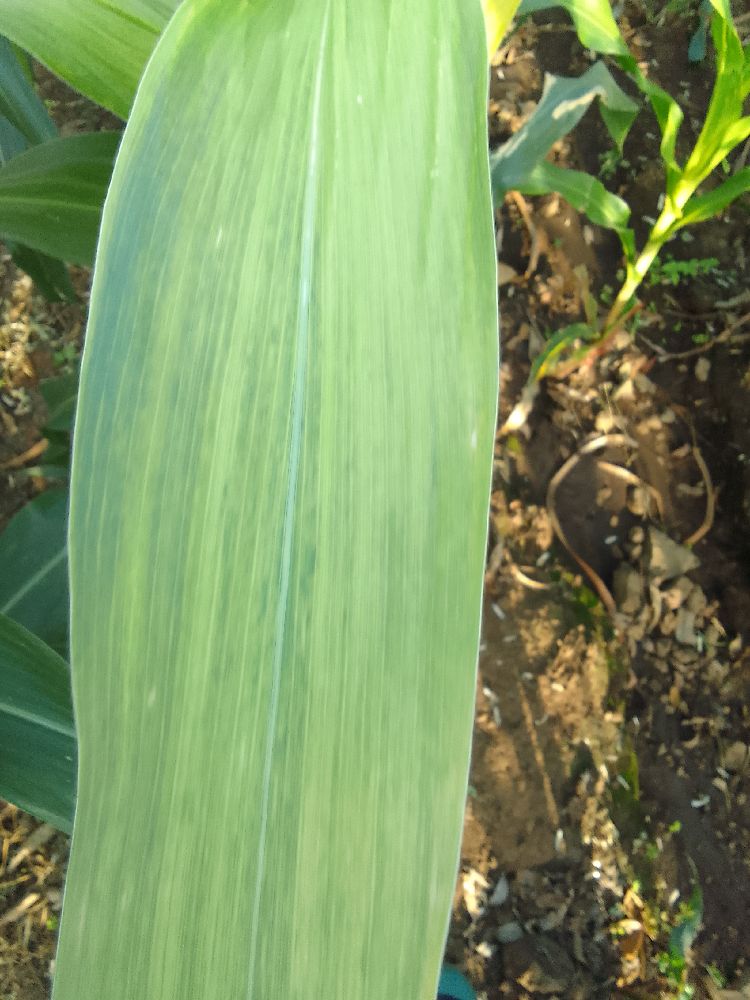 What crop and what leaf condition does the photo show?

maize, maize lethal necrosis
